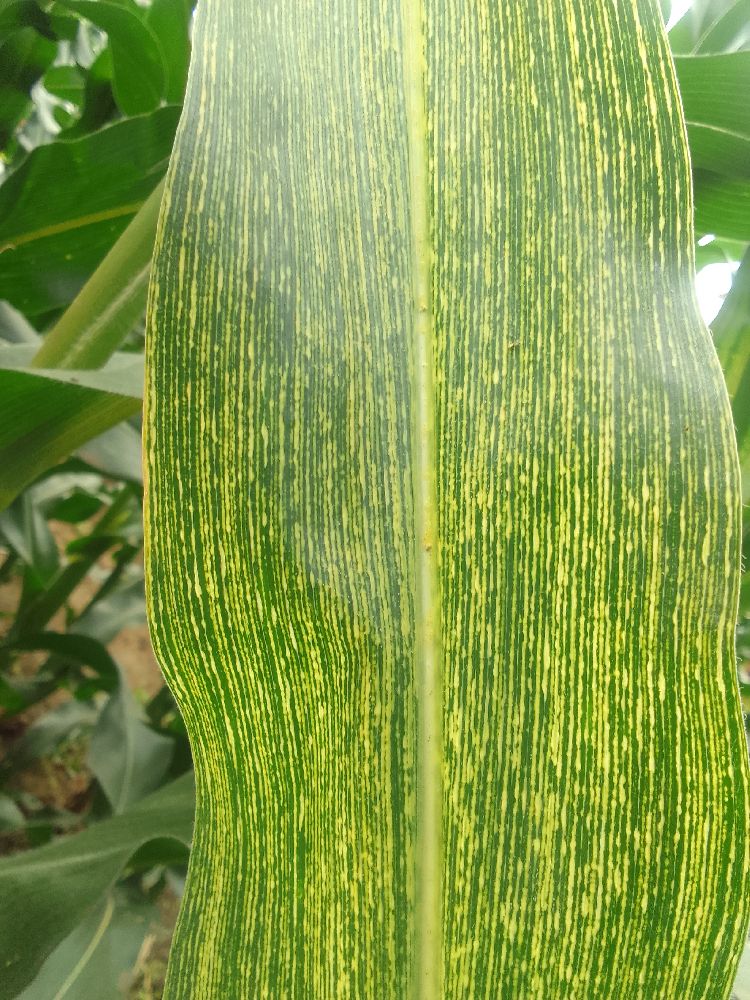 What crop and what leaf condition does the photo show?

maize, maize streak virus
